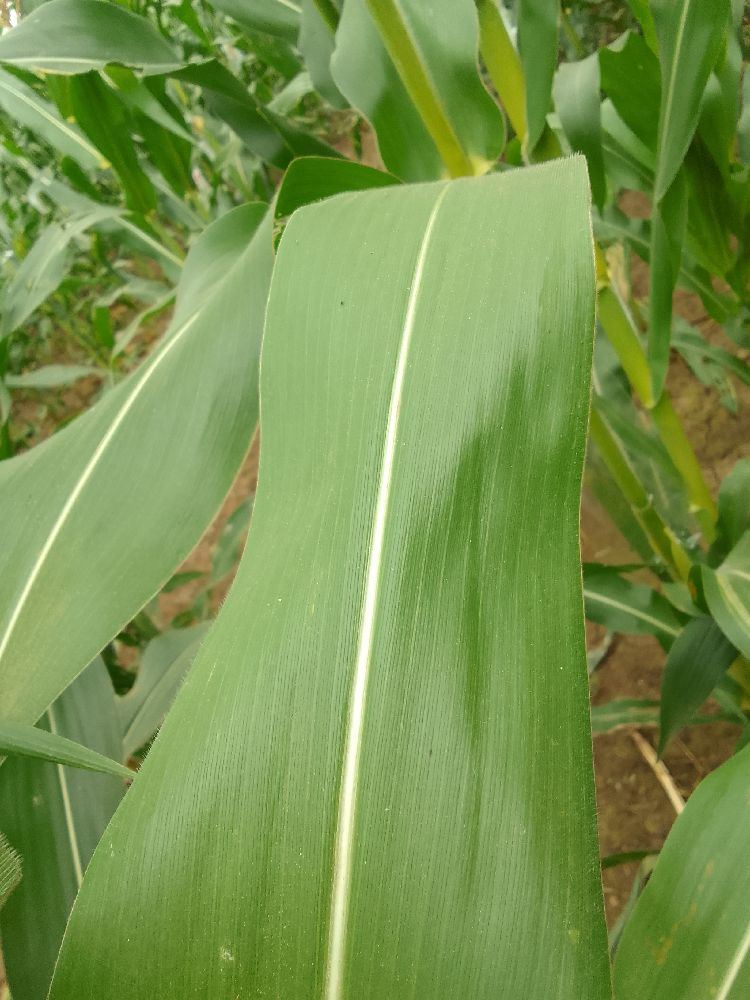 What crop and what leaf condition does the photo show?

maize, healthy
